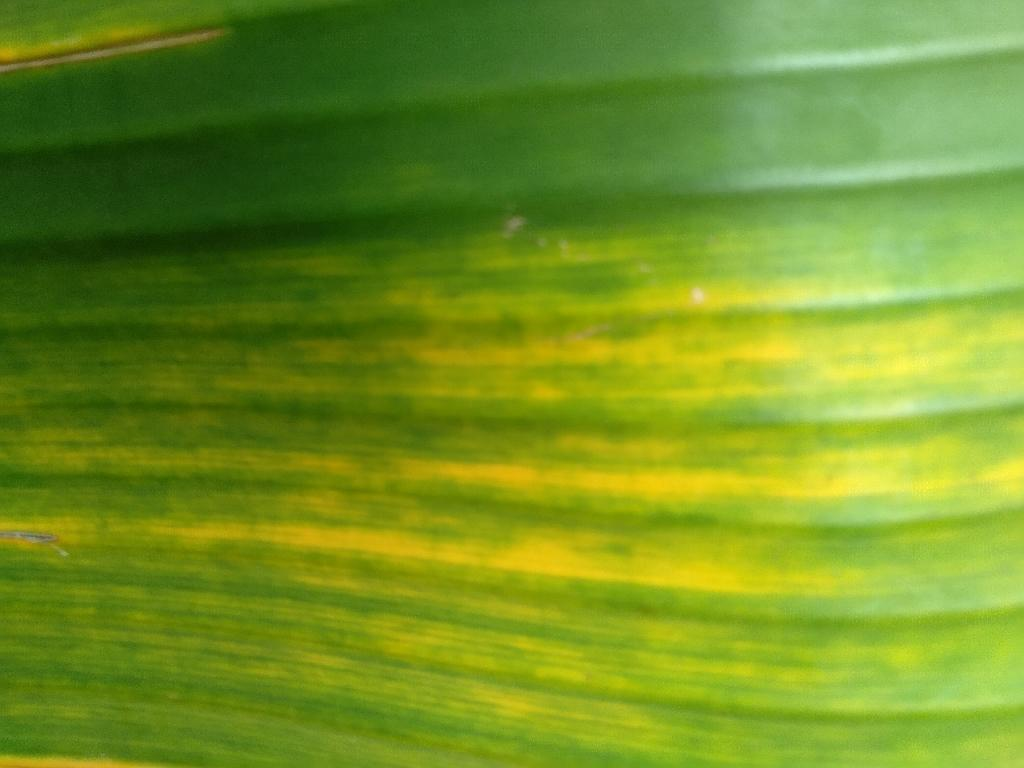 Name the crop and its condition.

banana, fusarium wilt race 1
